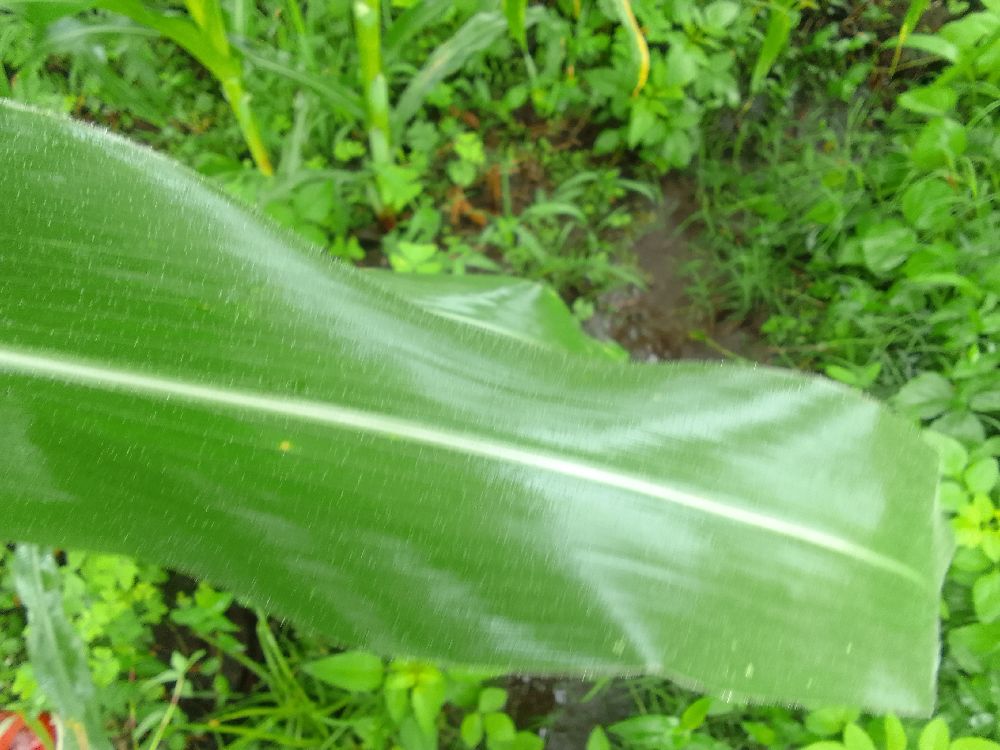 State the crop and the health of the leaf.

maize, healthy
